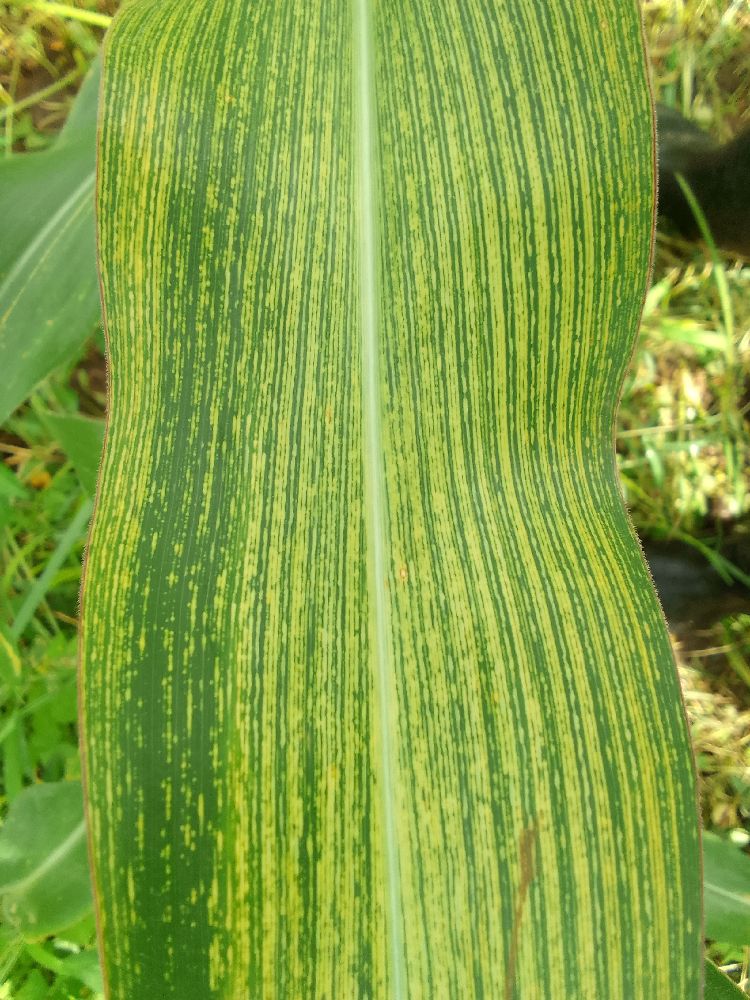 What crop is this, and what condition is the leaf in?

maize, maize streak virus
